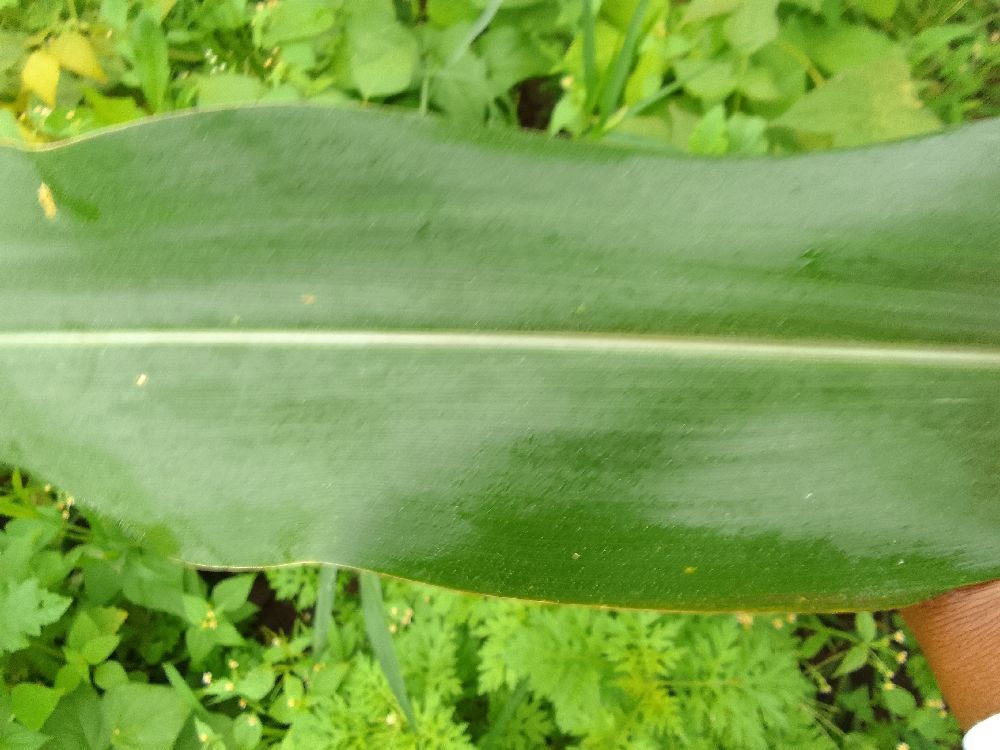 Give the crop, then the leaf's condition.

maize, healthy
